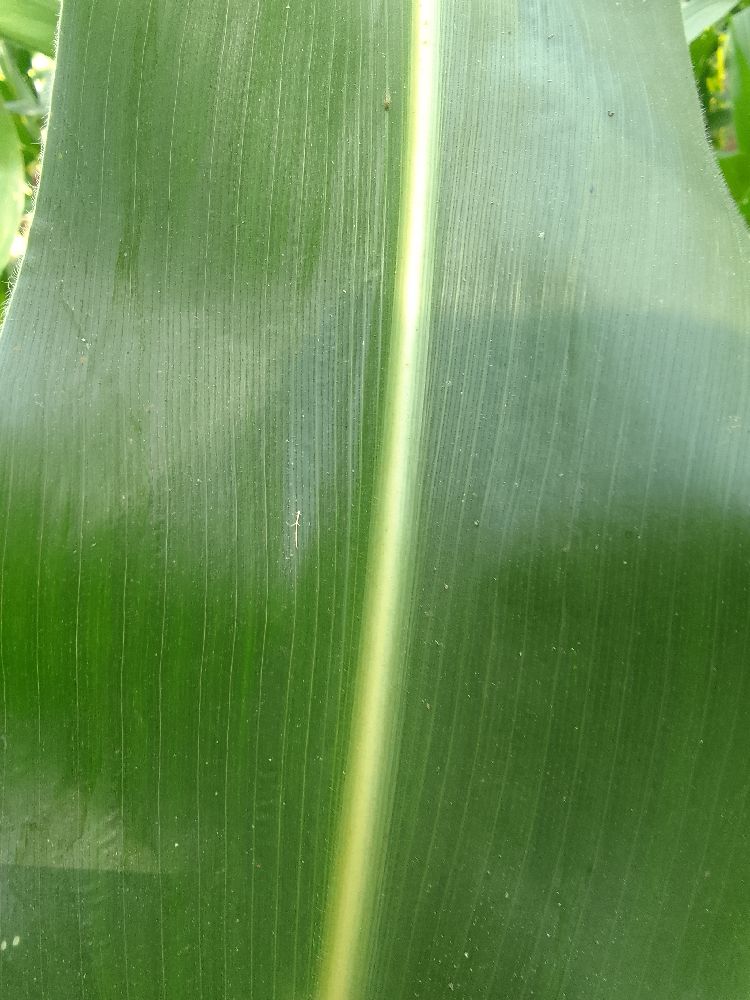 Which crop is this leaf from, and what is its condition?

maize, healthy
